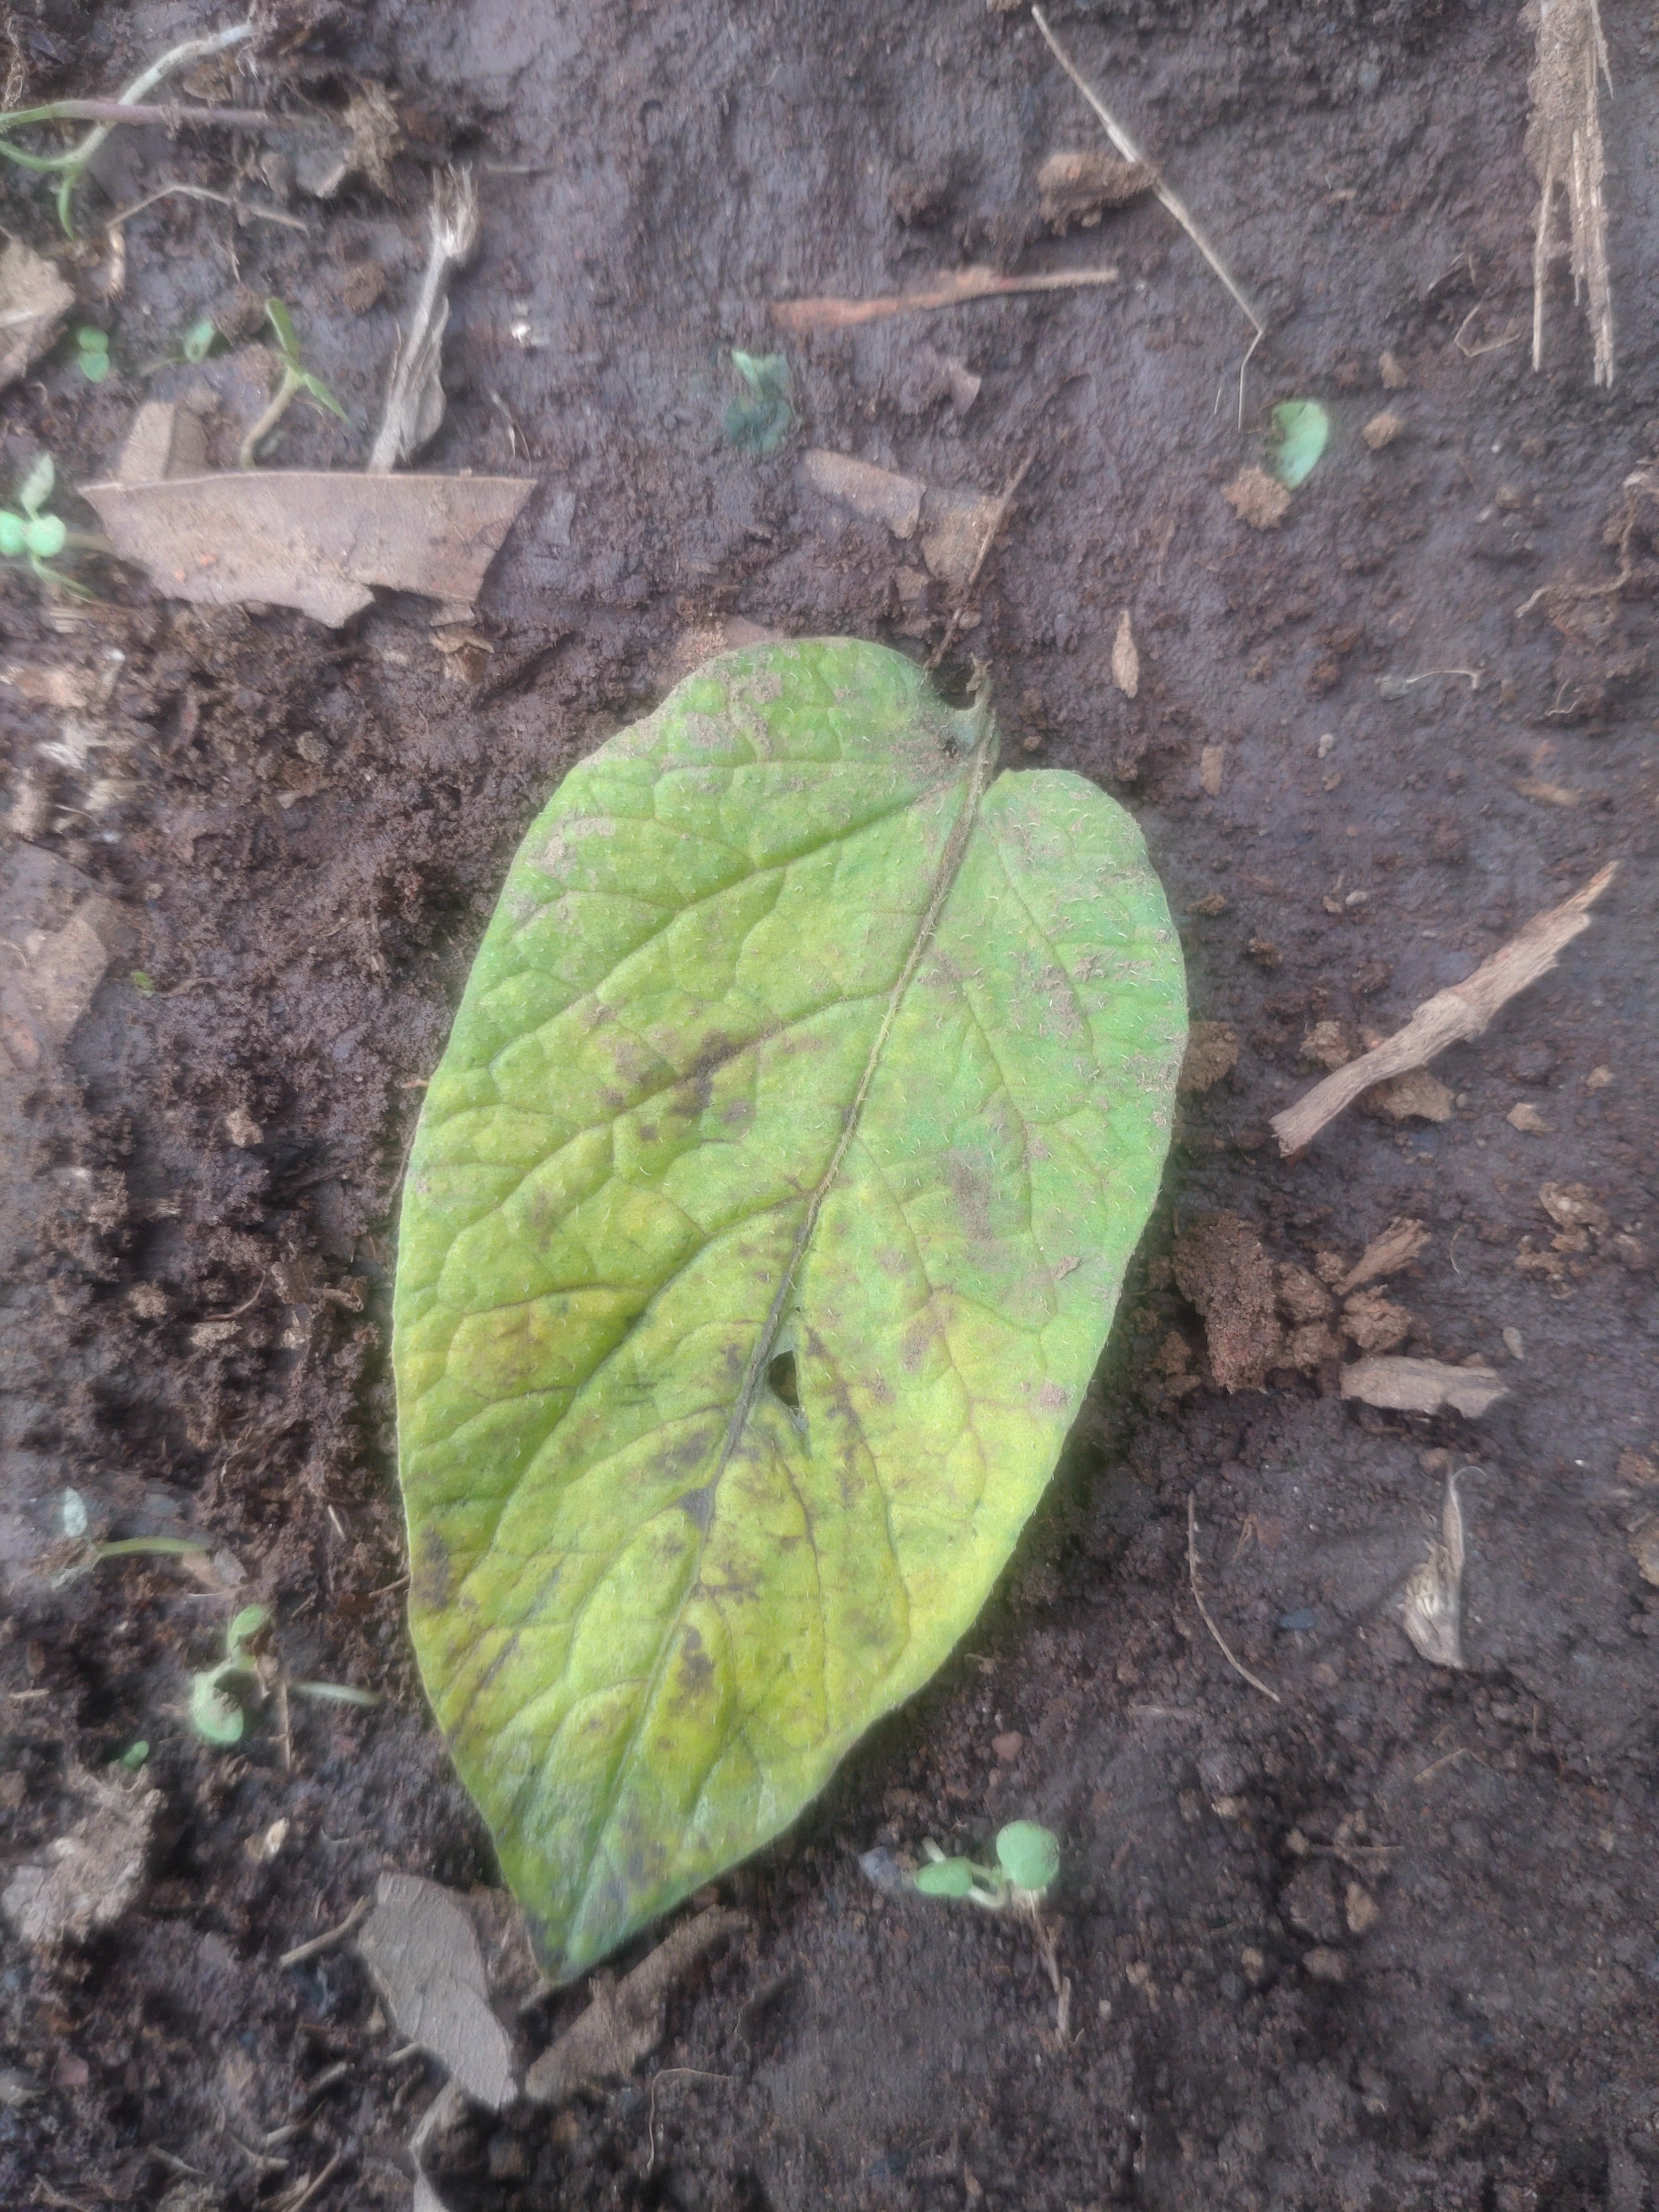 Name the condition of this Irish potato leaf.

late blight
